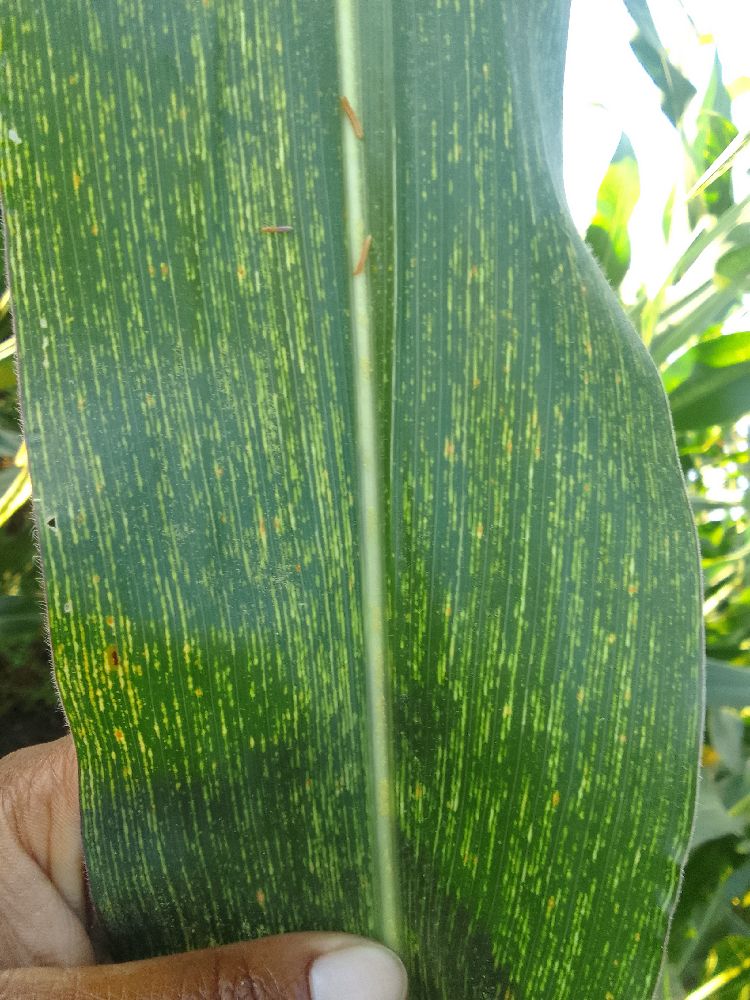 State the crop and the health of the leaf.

maize, maize streak virus
